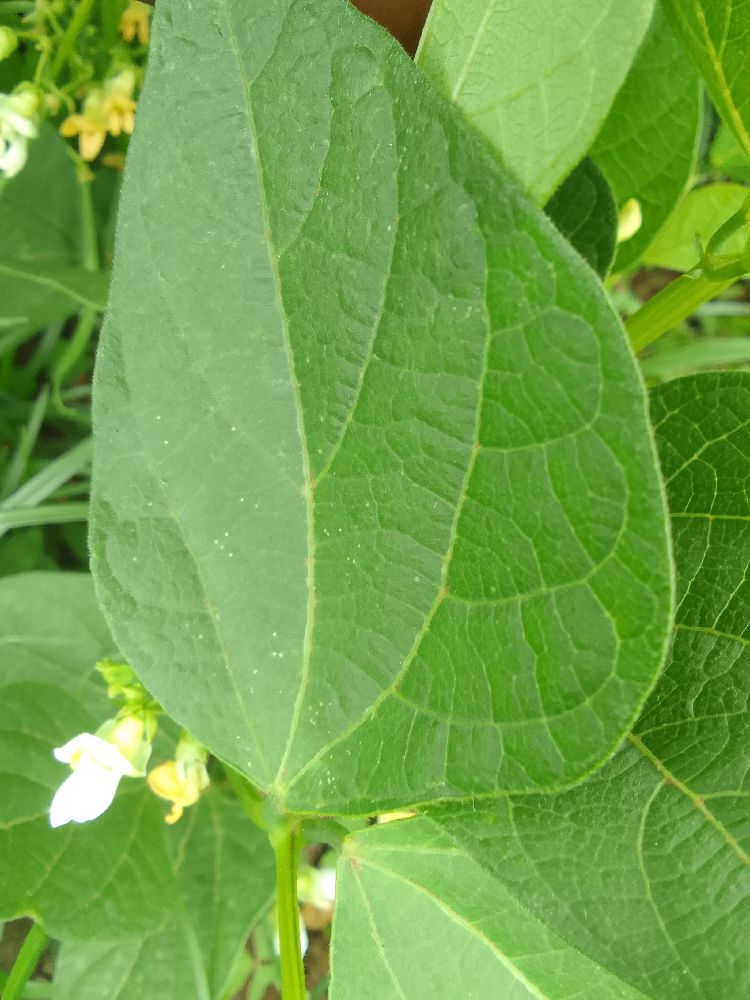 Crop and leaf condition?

common bean, healthy
